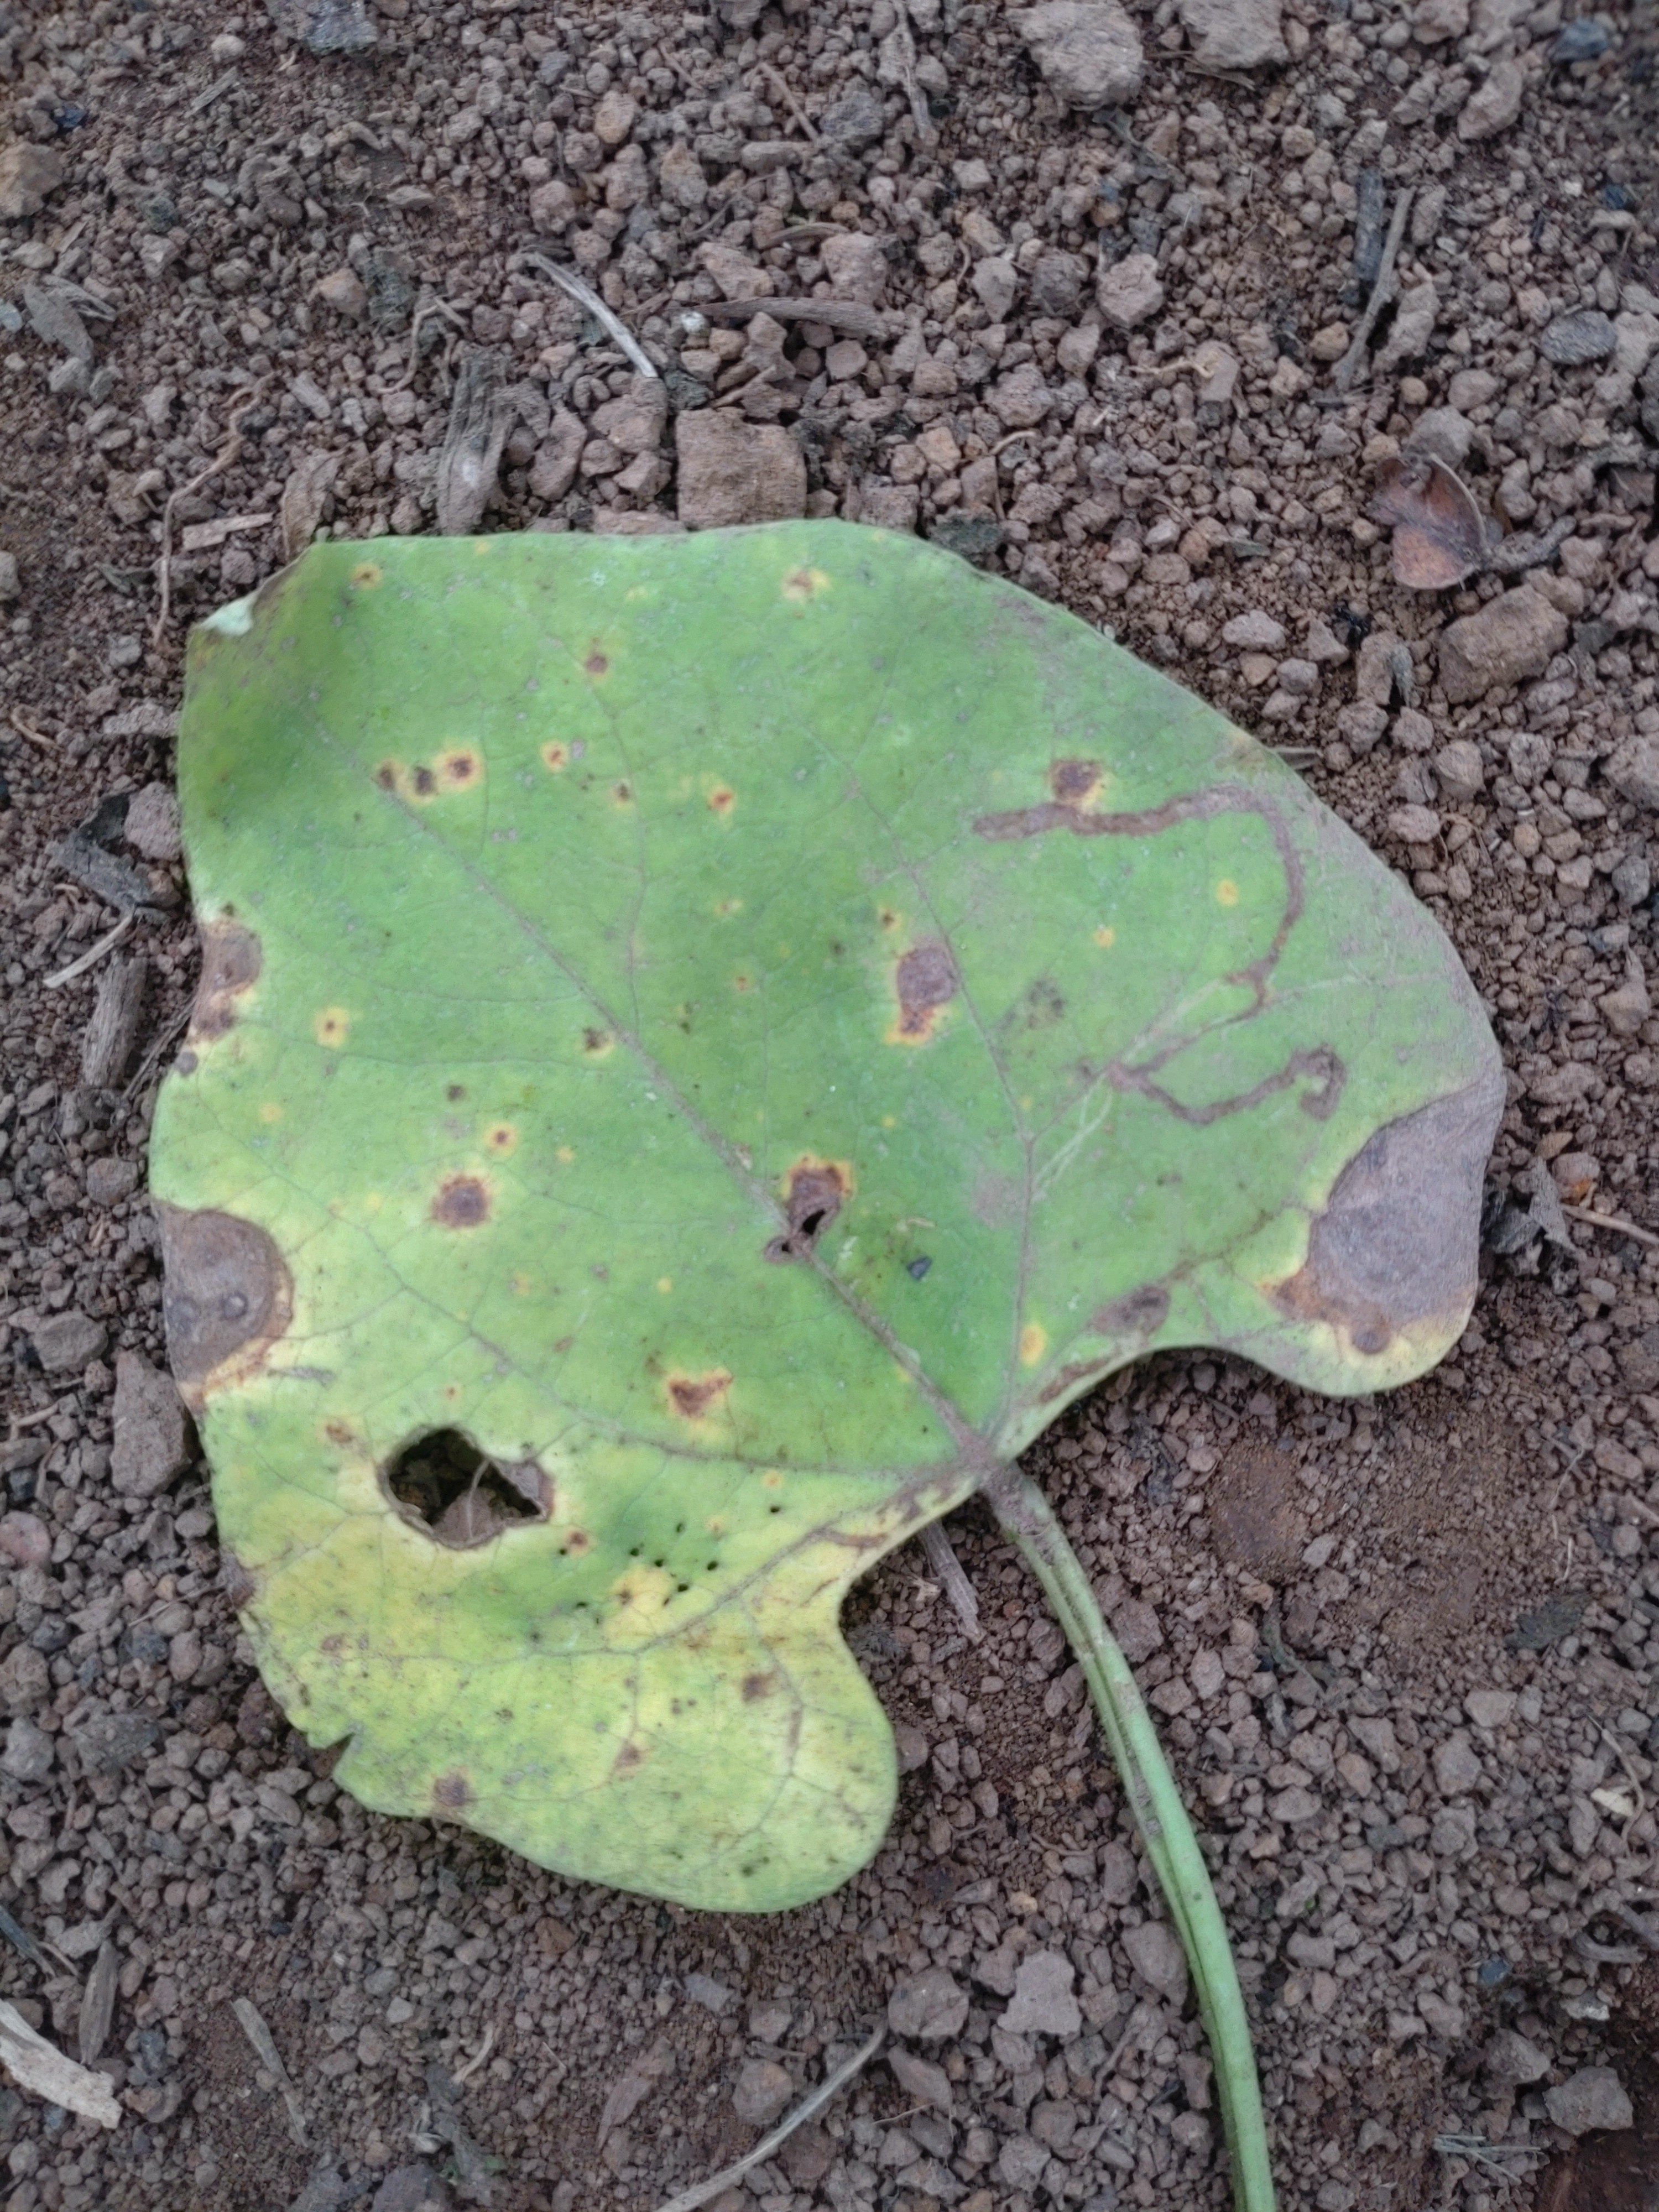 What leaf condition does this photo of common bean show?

rust
